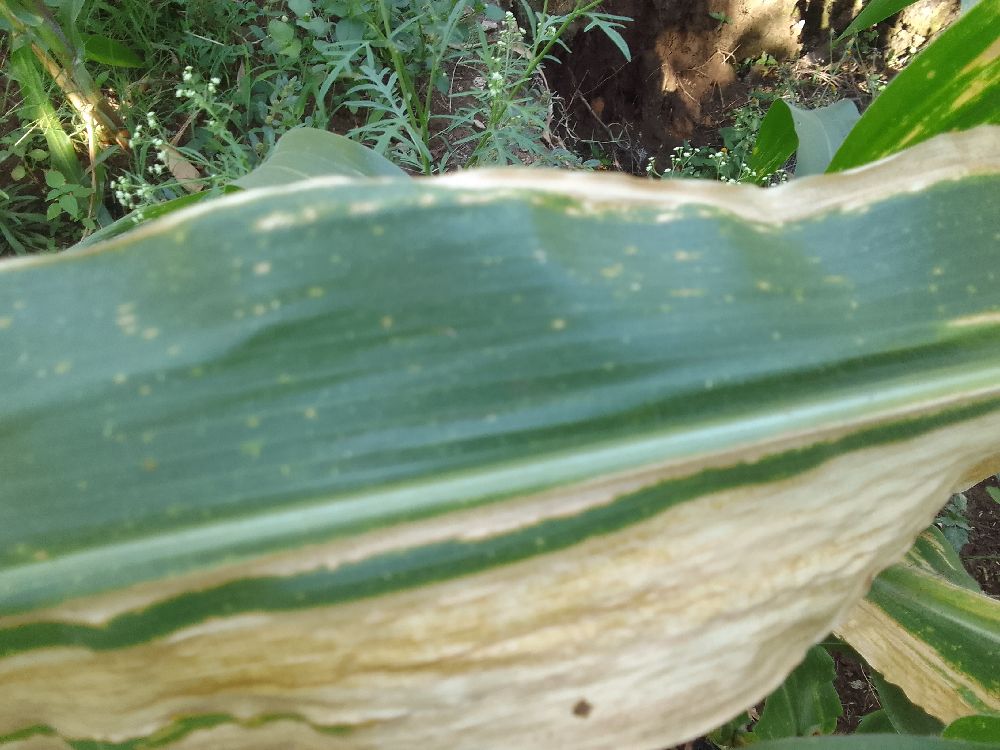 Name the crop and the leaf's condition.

maize, maize lethal necrosis
